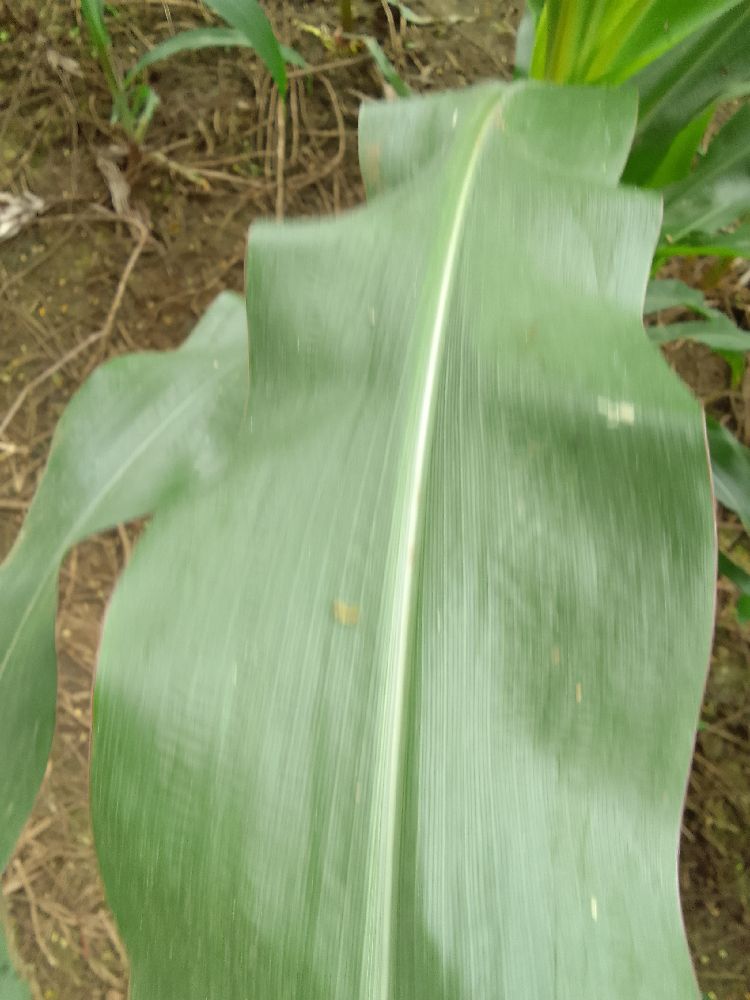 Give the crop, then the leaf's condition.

maize, healthy
